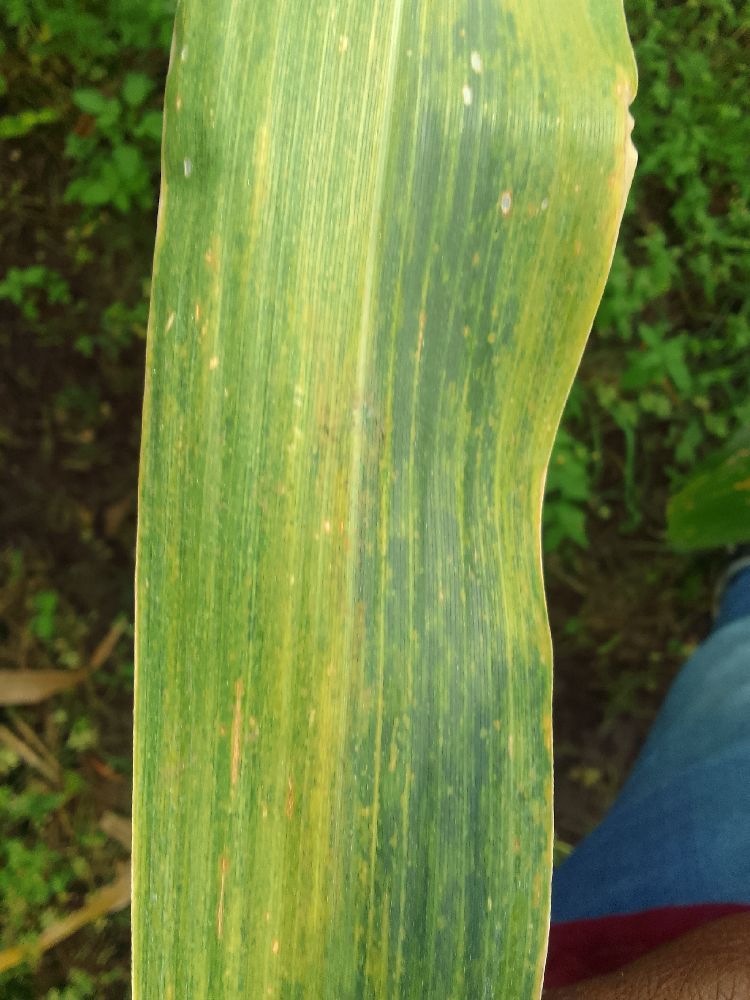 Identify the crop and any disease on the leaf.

maize, maize lethal necrosis
